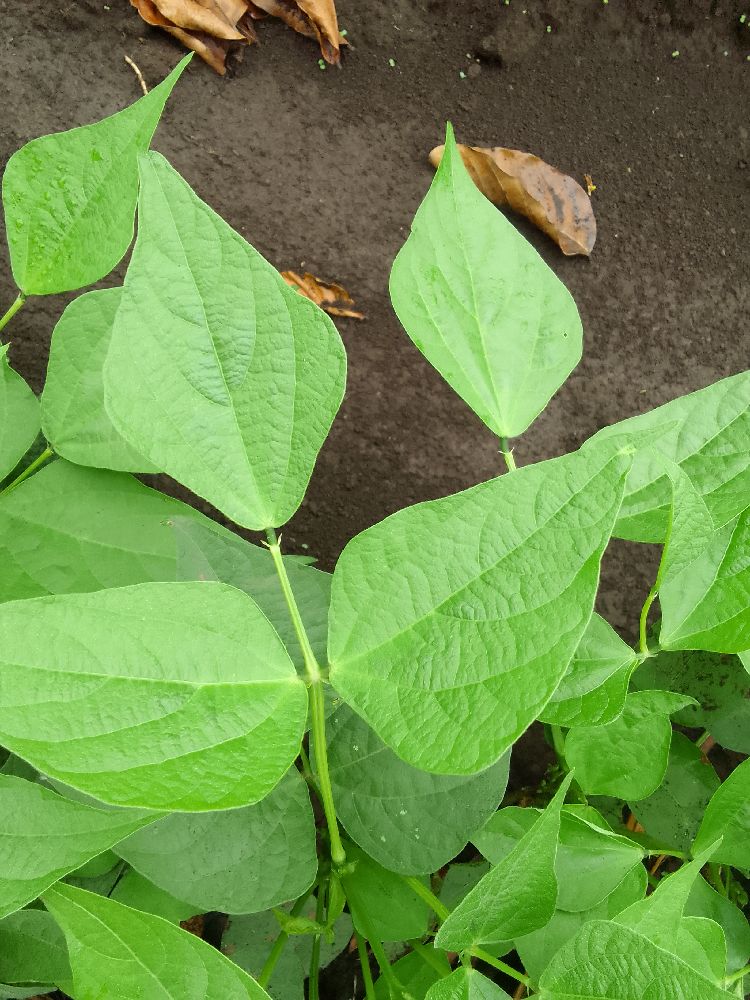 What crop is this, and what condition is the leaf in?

common bean, healthy
